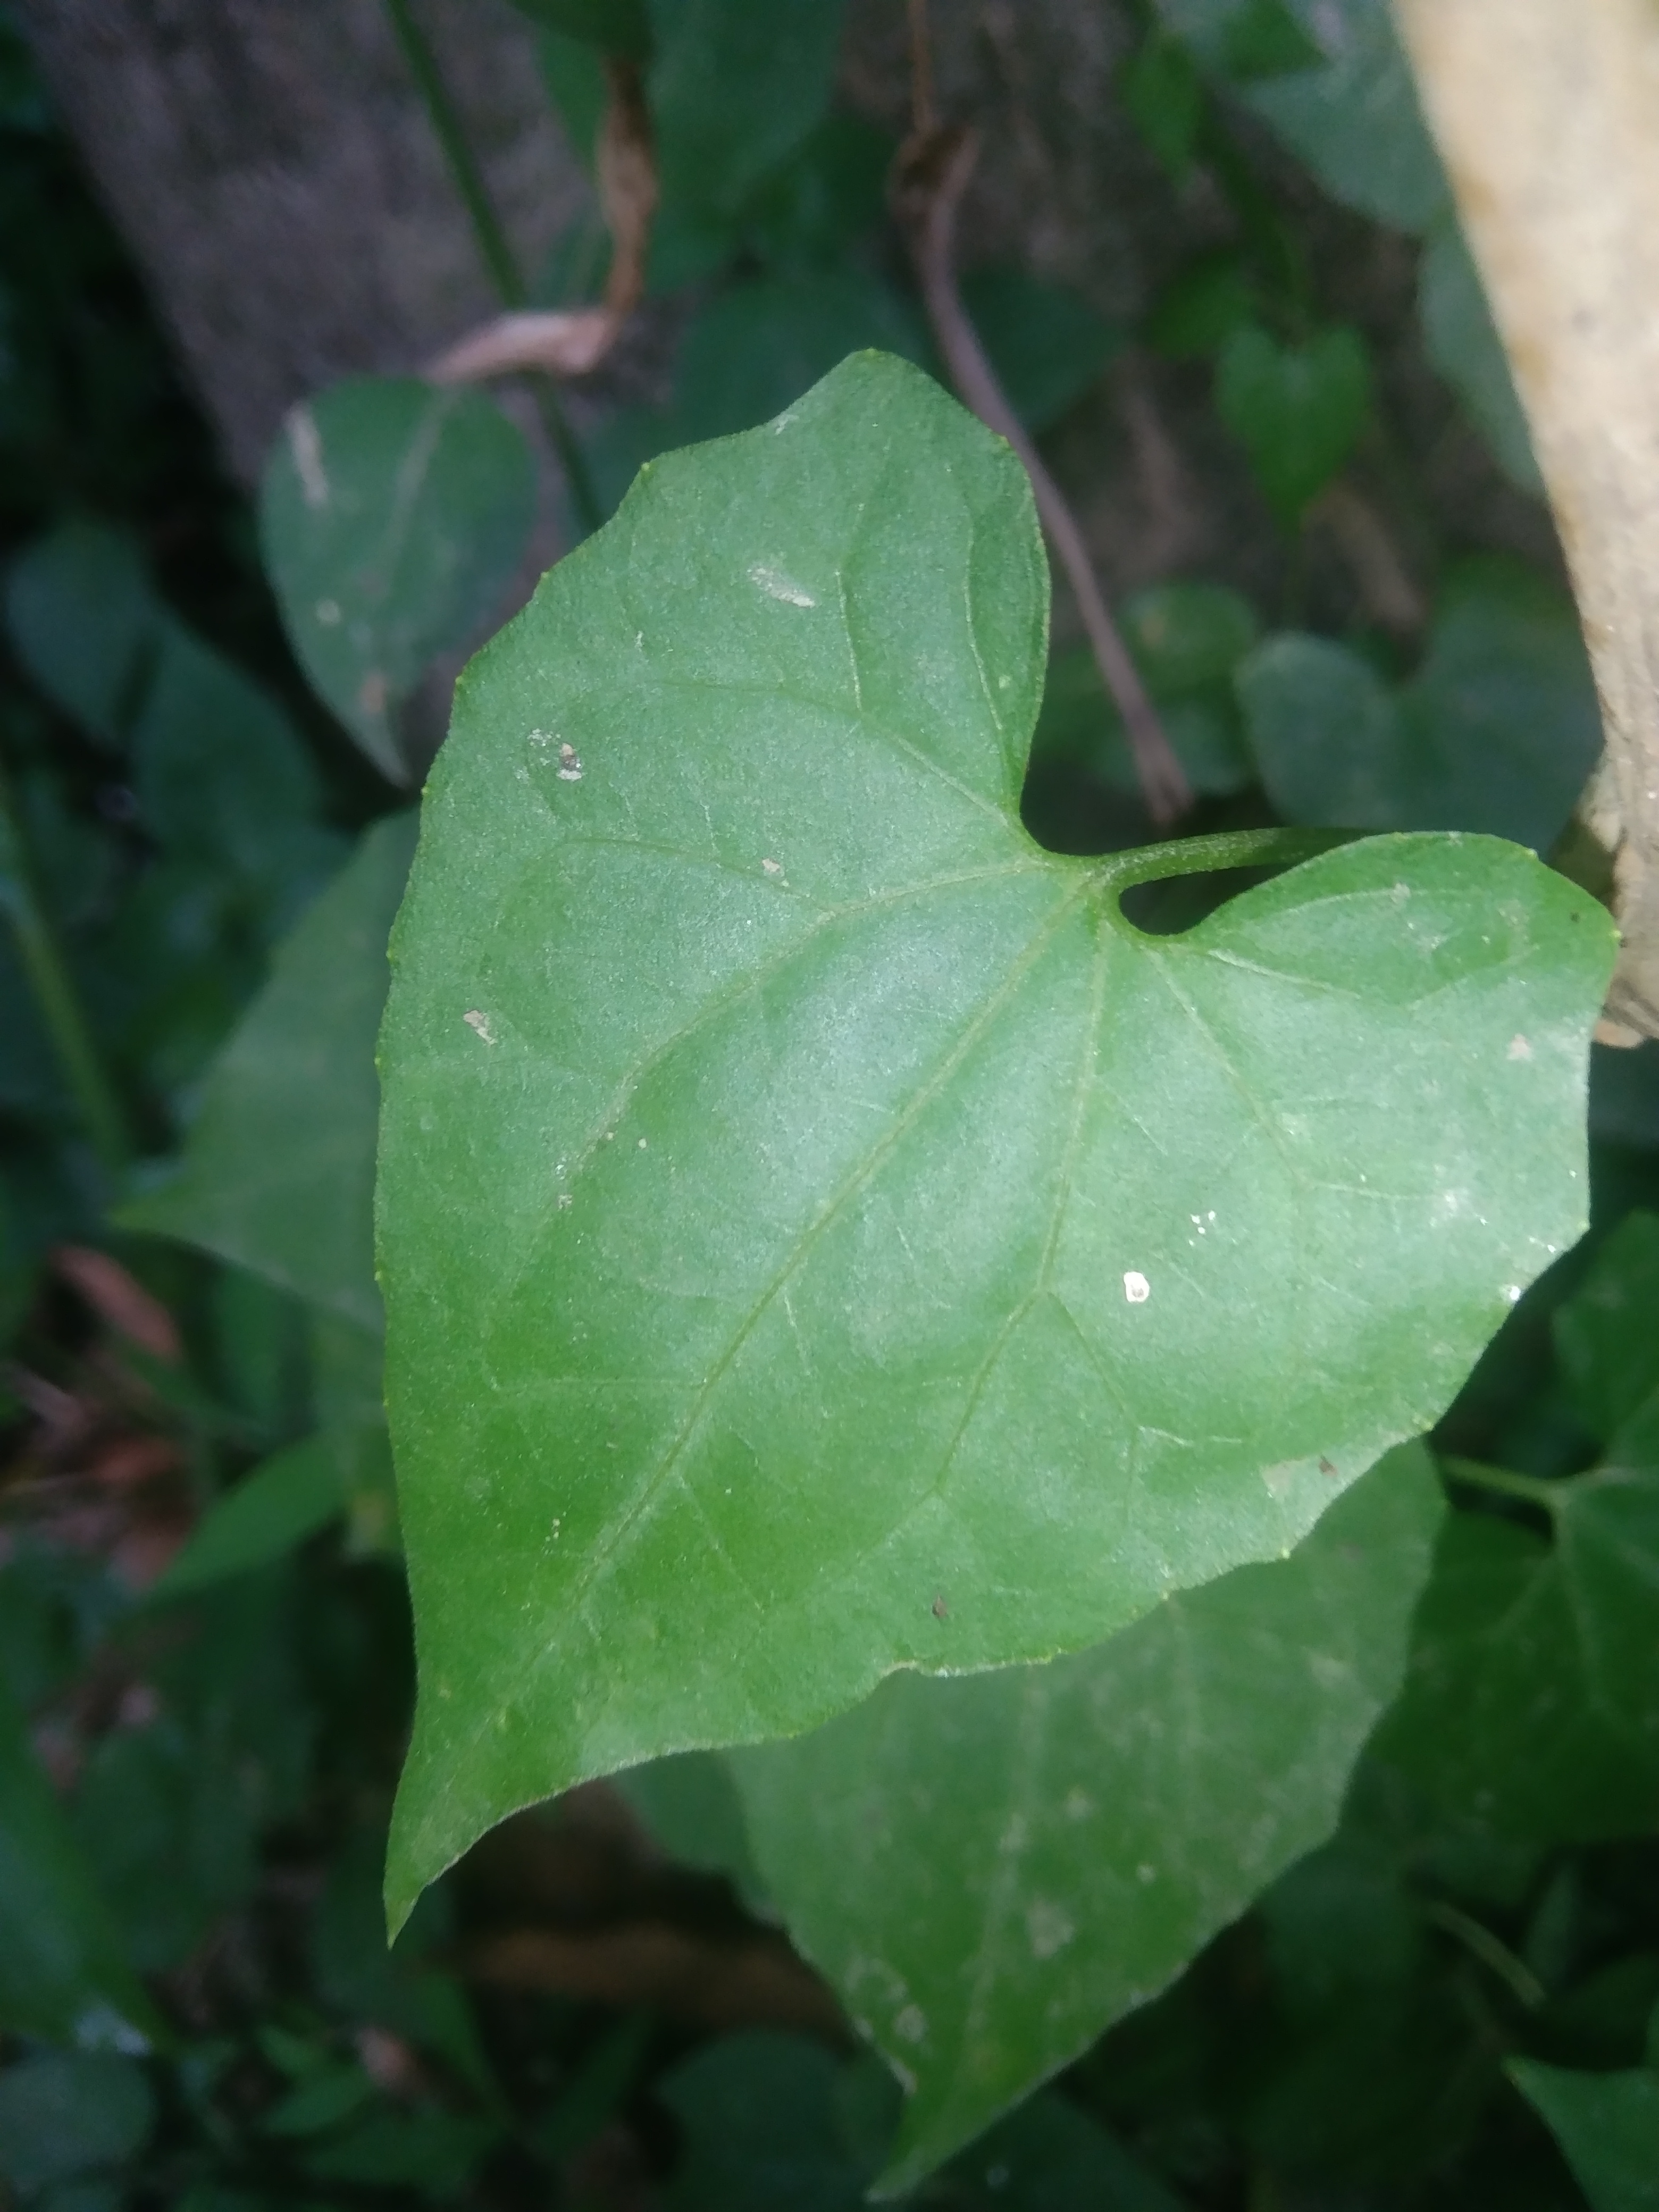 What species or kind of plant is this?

bitter vine
